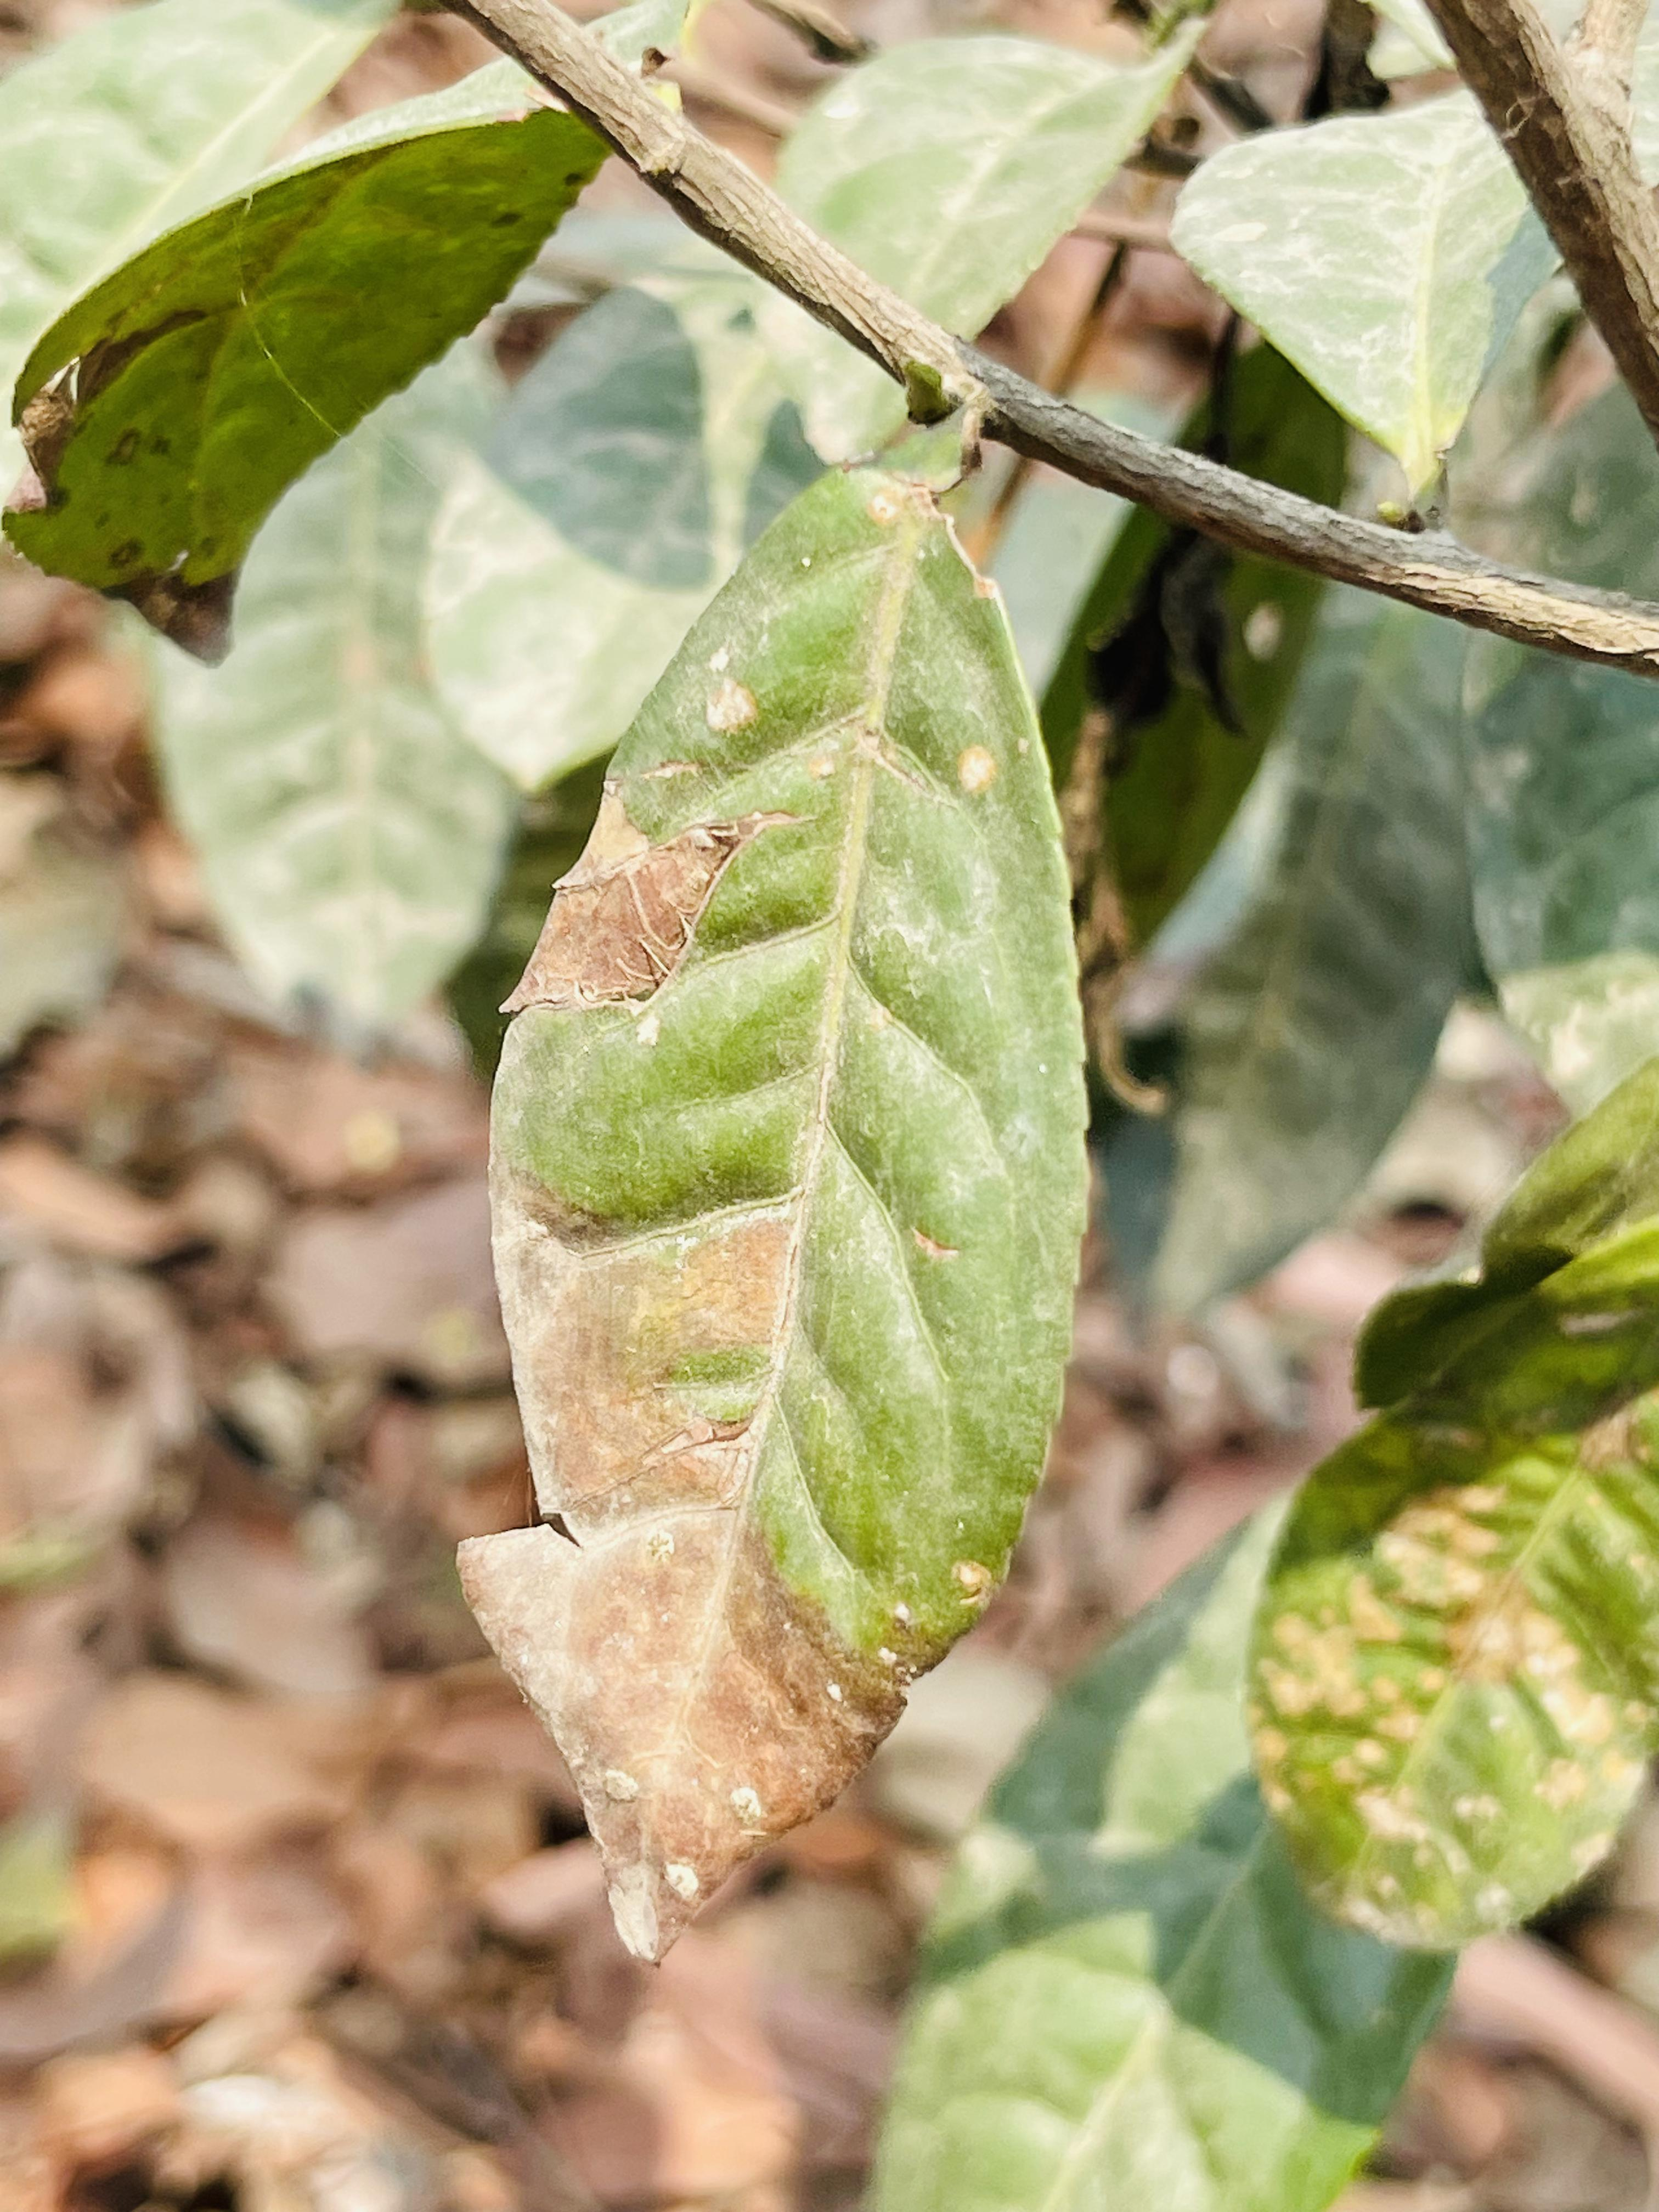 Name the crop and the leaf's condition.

tea, blight
